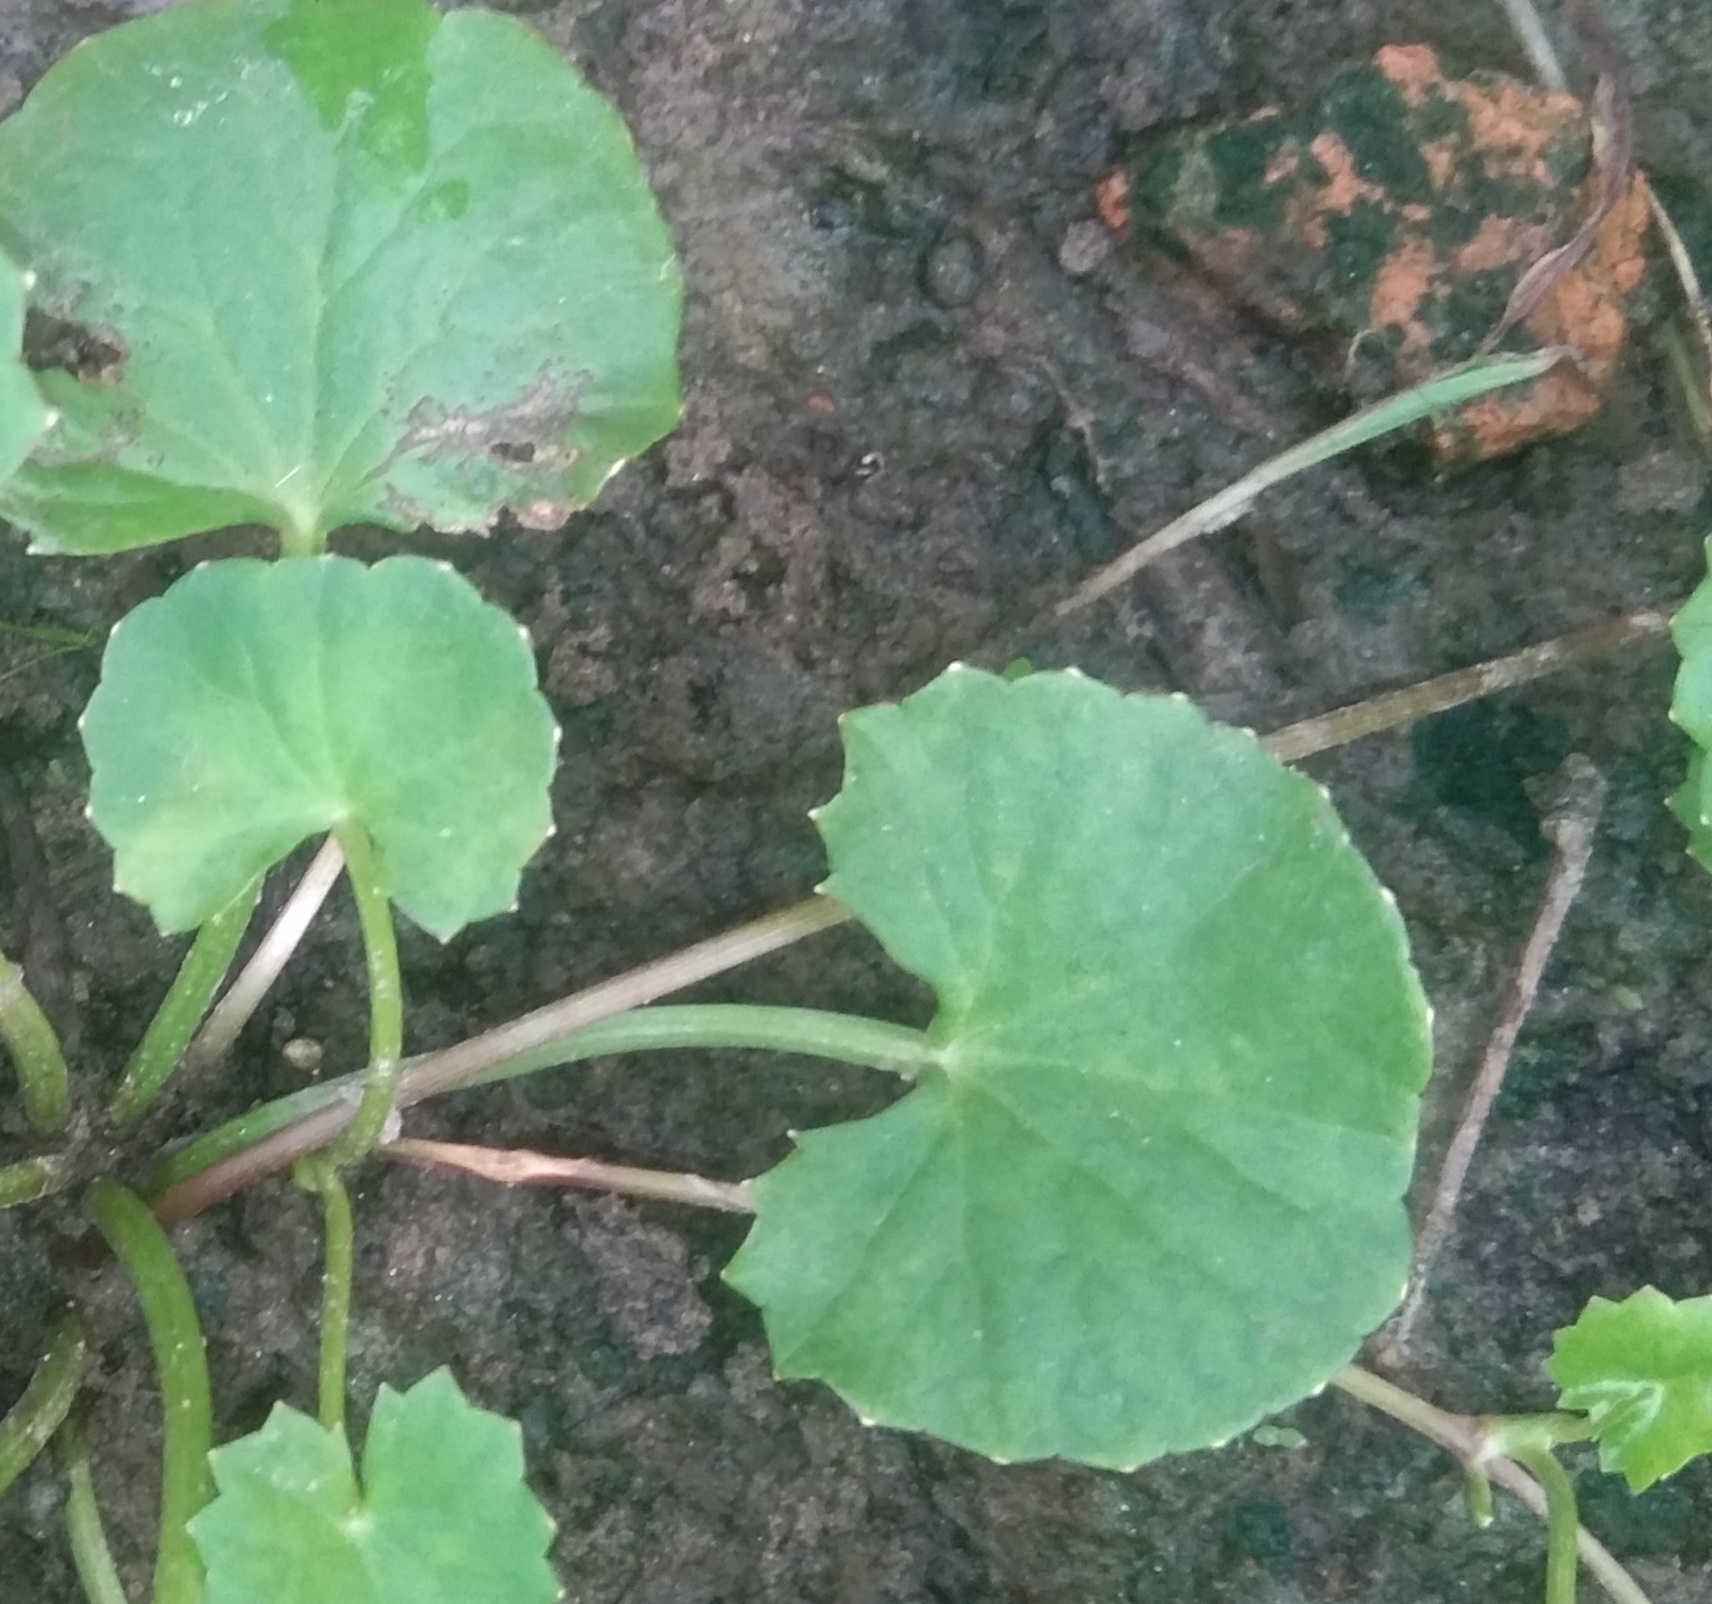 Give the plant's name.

thankuni
